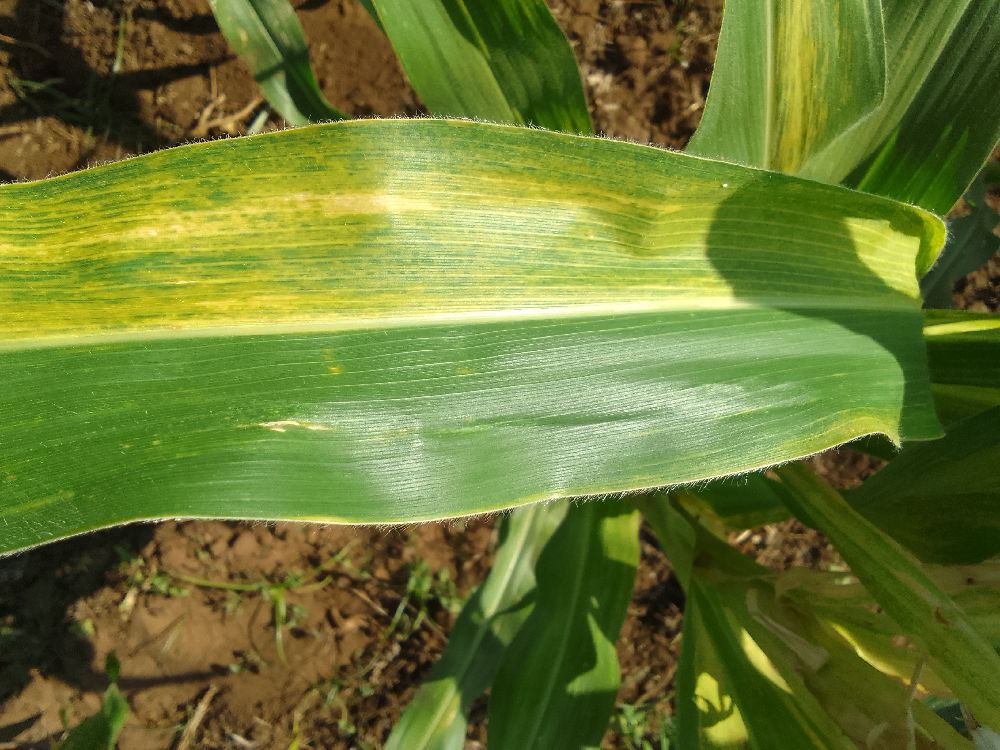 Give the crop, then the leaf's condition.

maize, maize lethal necrosis
